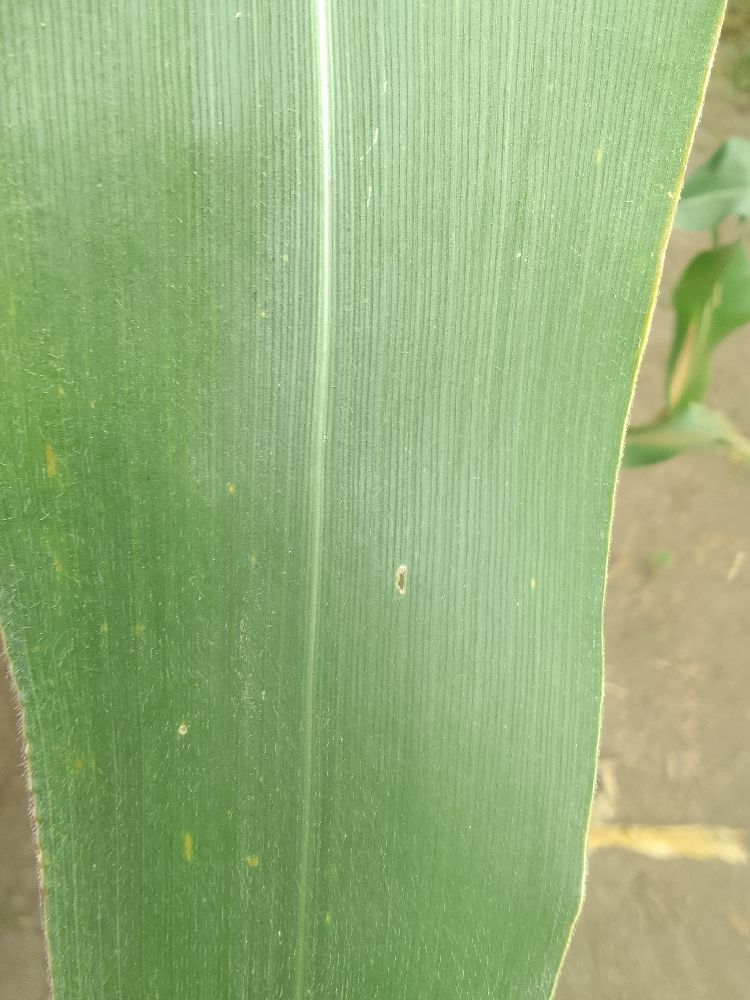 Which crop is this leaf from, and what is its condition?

maize, healthy
